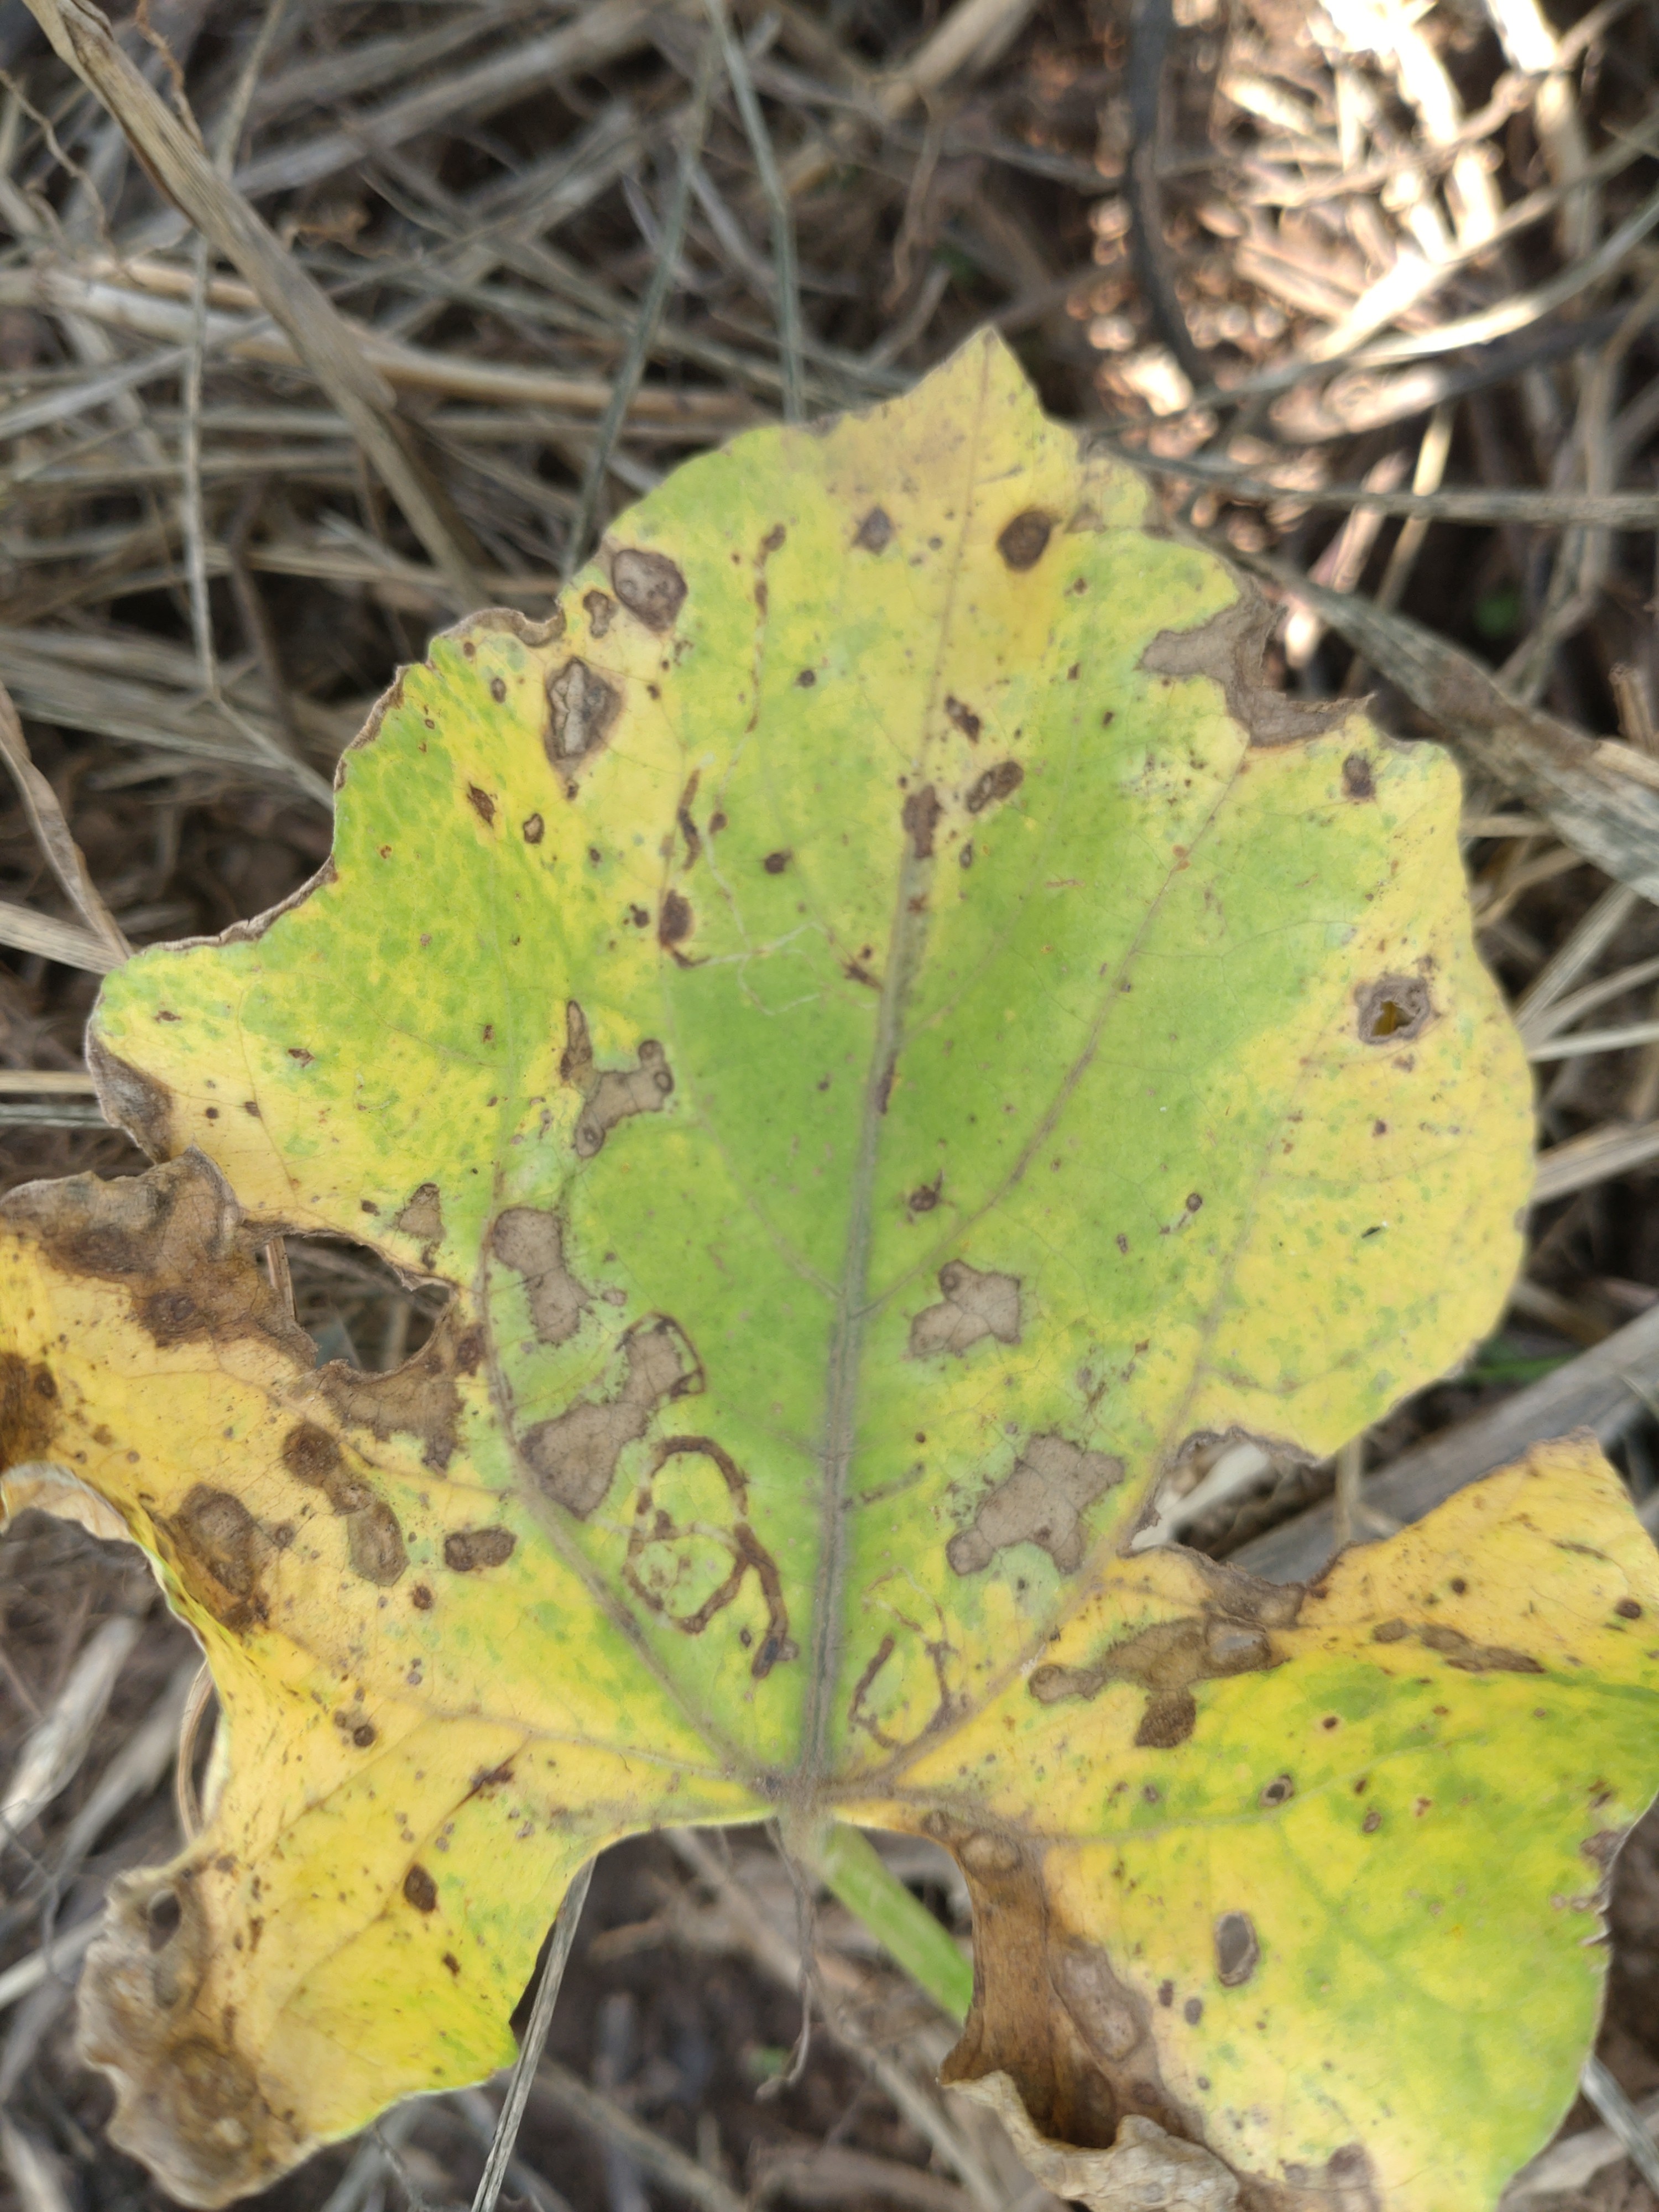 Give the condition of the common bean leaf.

anthracnose
